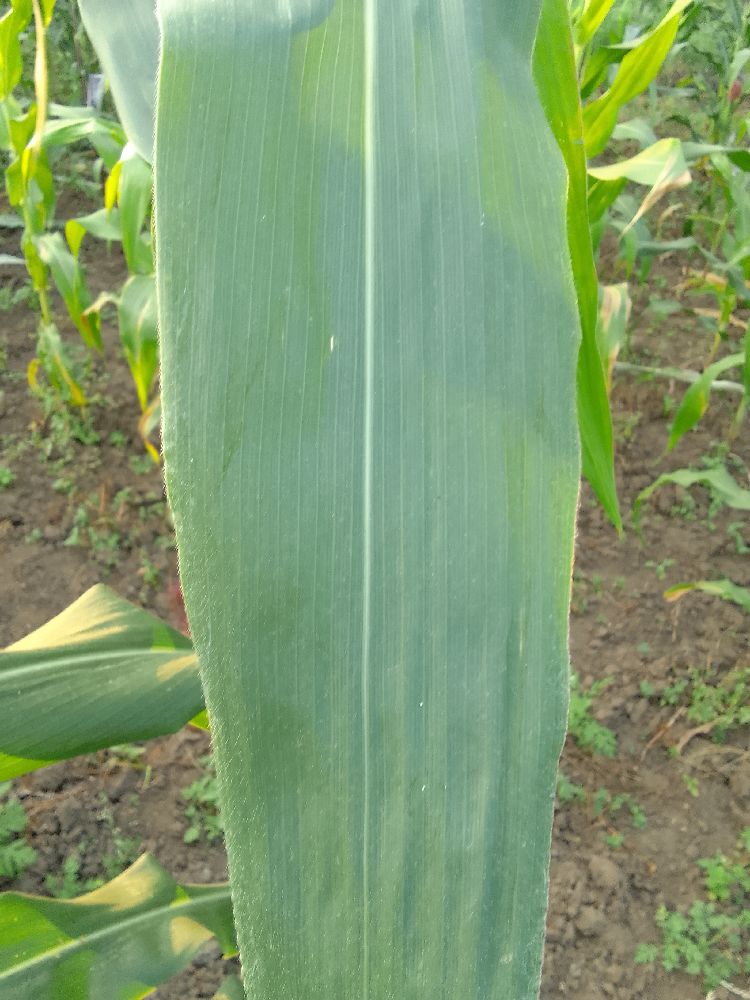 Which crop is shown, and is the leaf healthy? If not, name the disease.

maize, healthy
